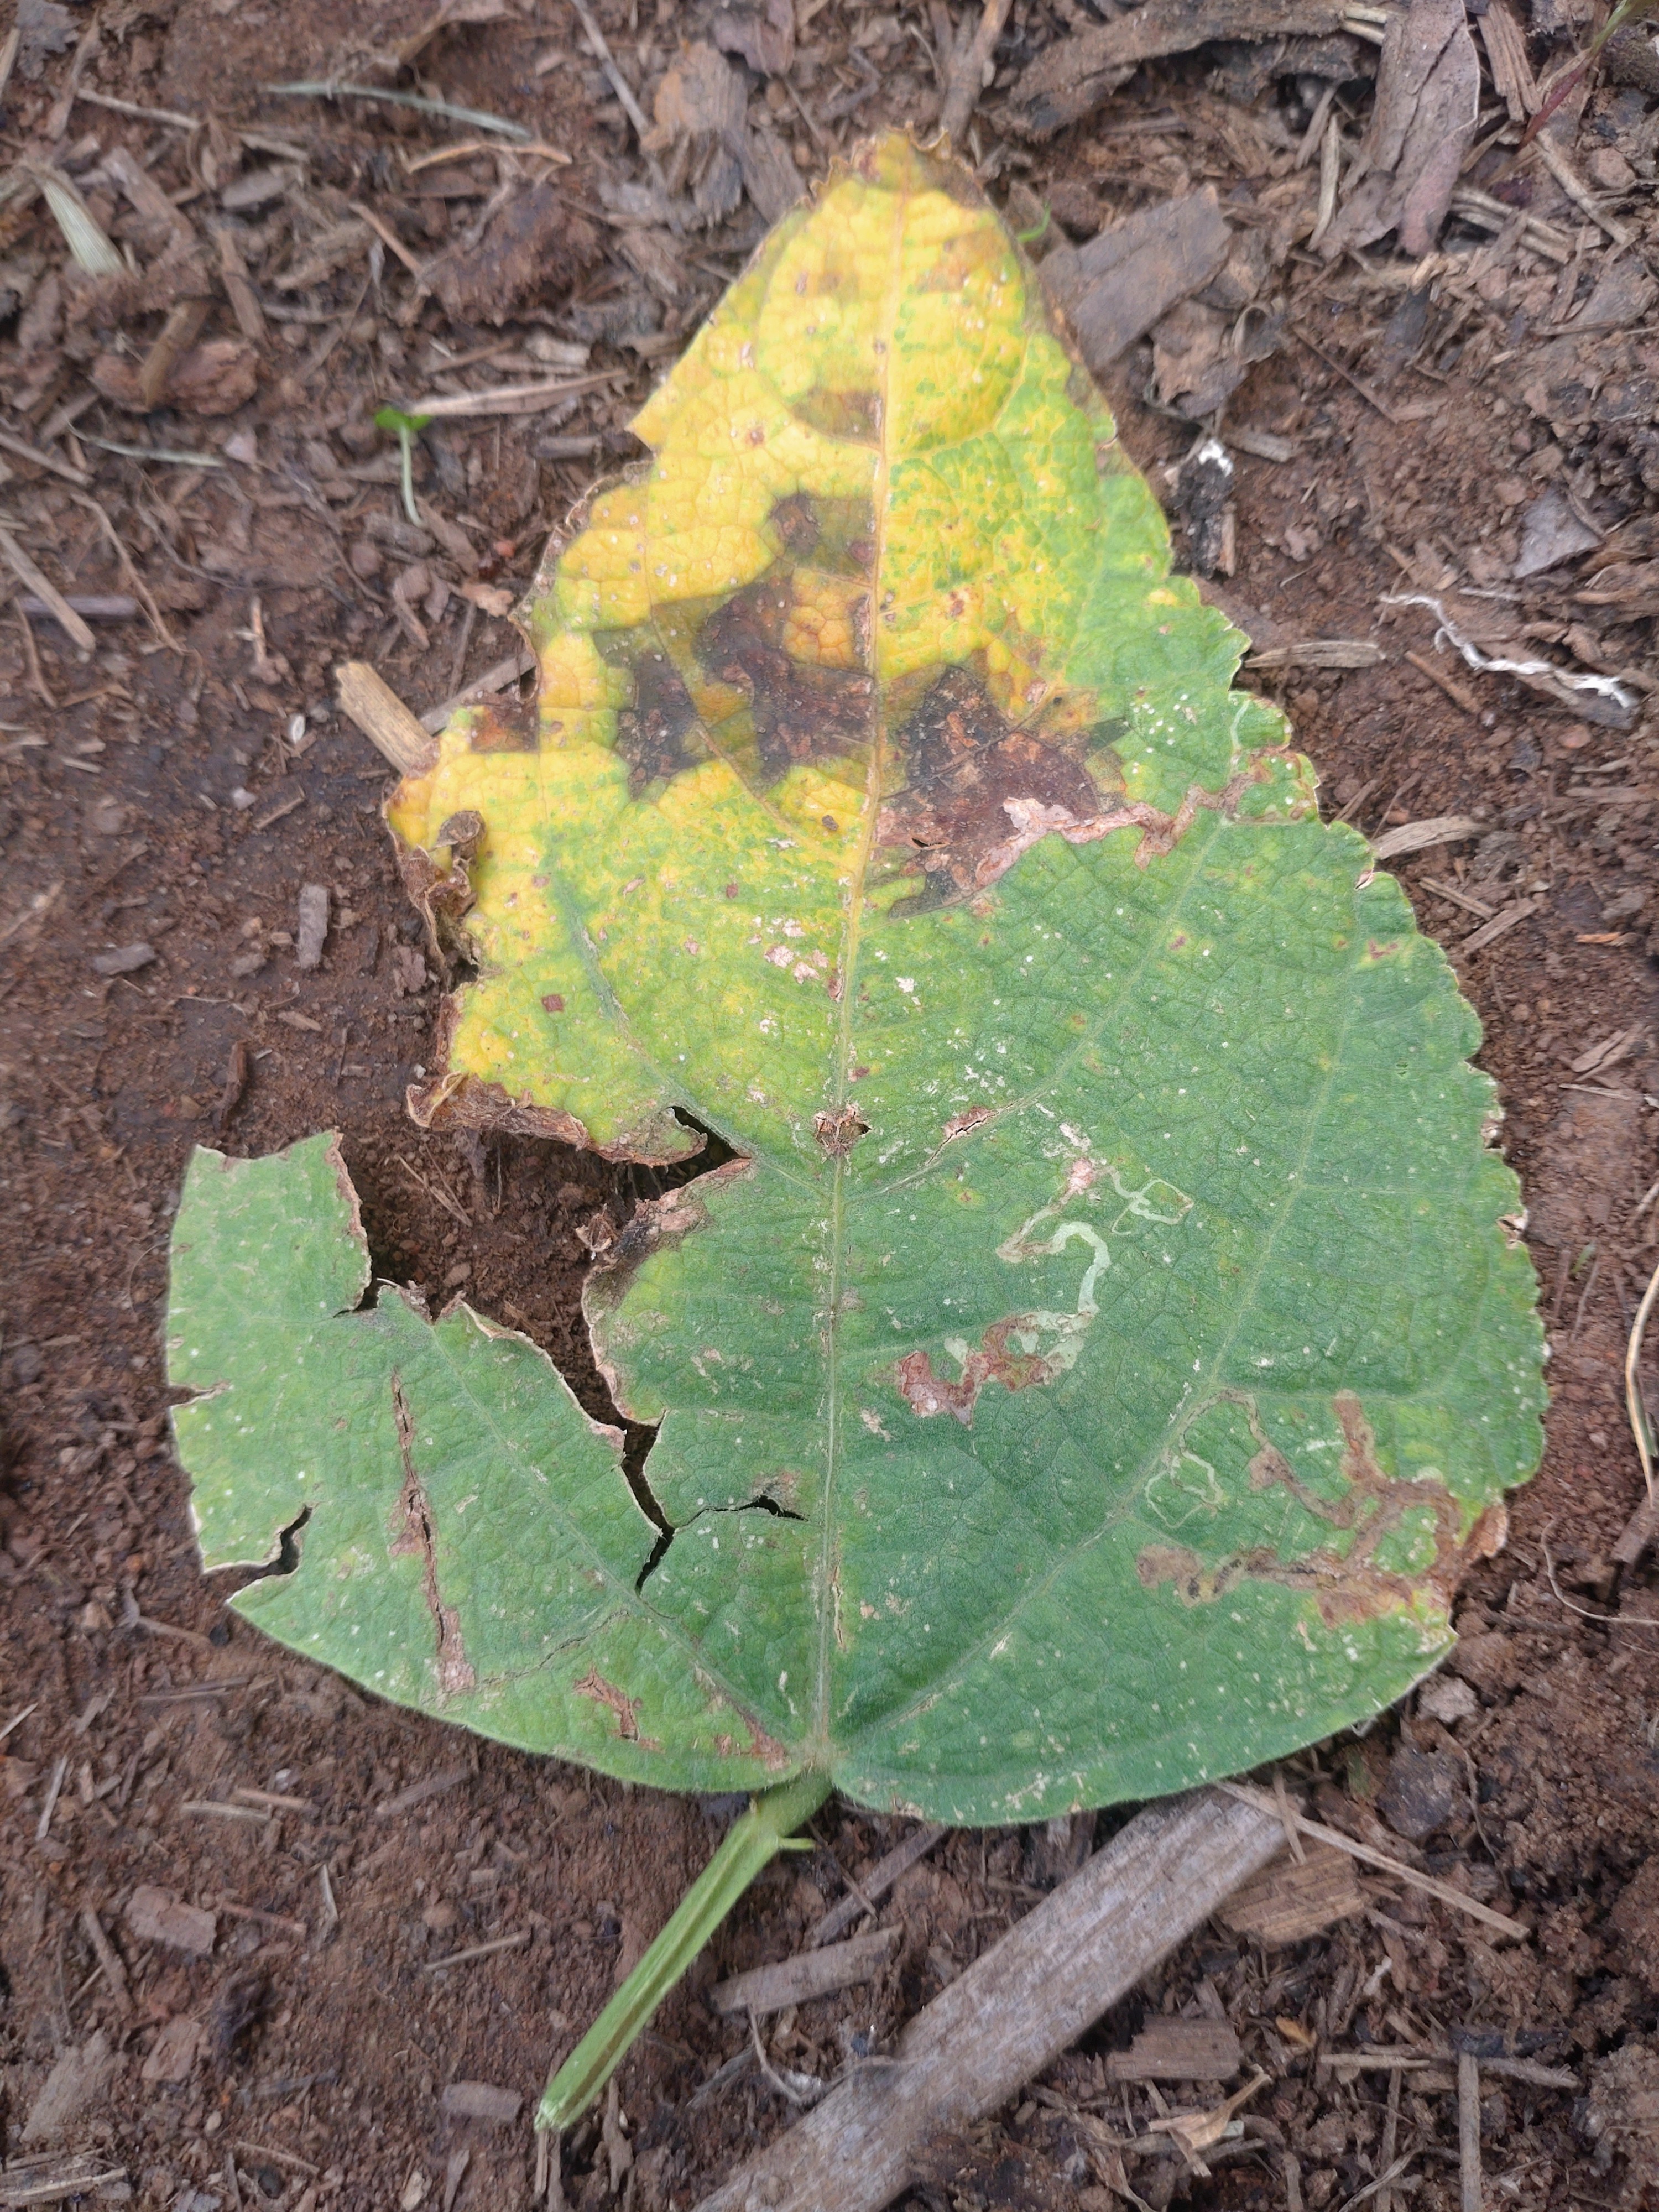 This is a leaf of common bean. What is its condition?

rust
